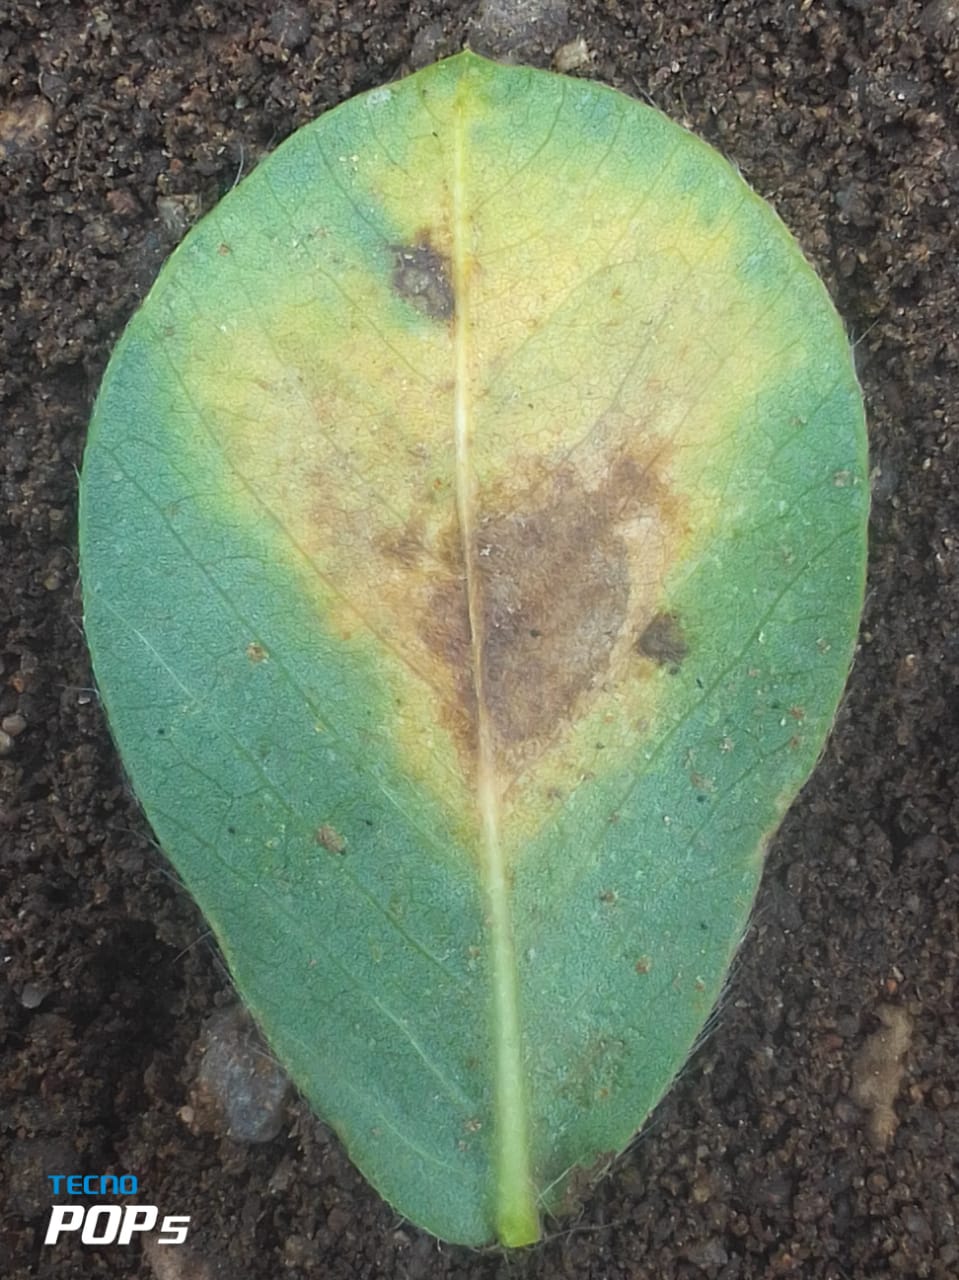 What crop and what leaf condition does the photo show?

peanut, phoma arachidicola
